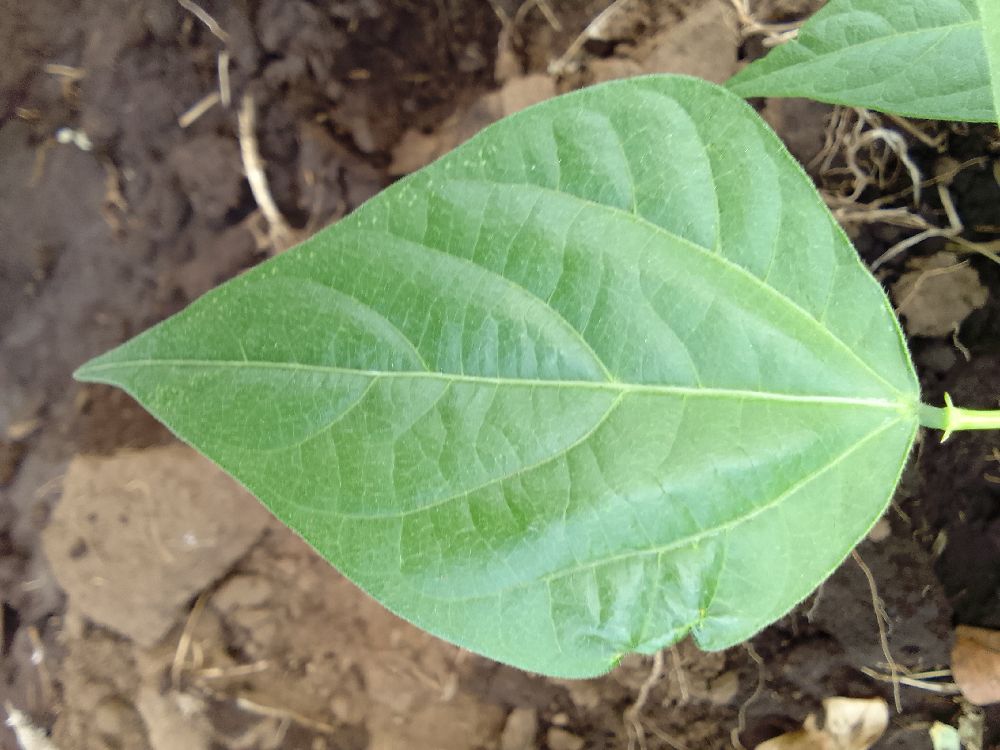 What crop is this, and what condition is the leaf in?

common bean, healthy
